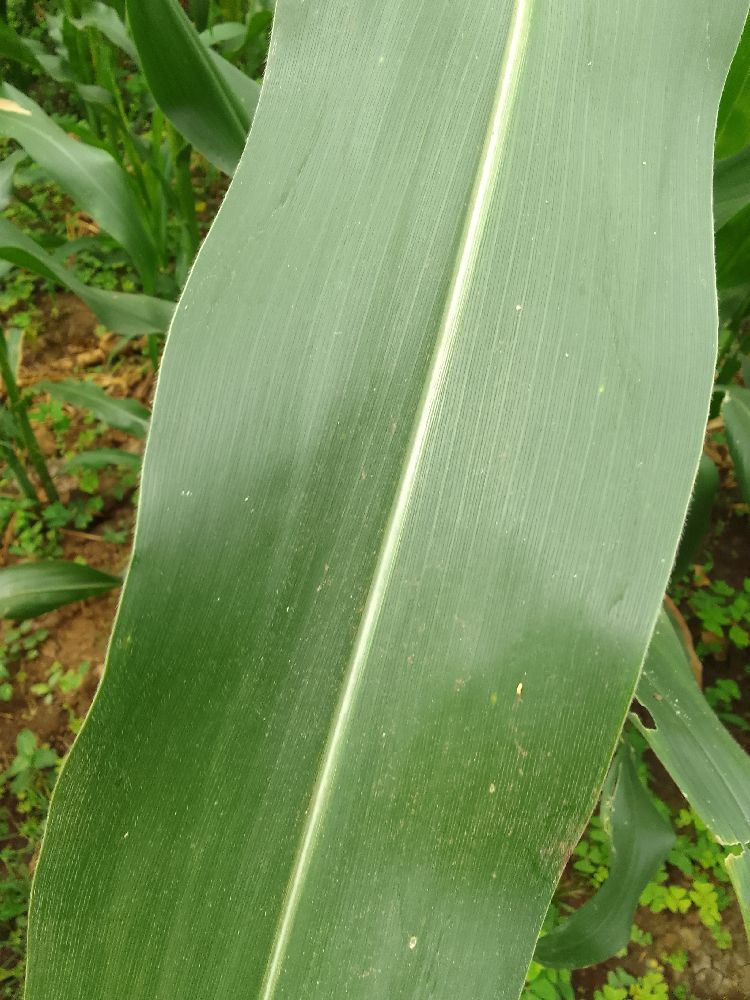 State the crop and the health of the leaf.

maize, healthy
